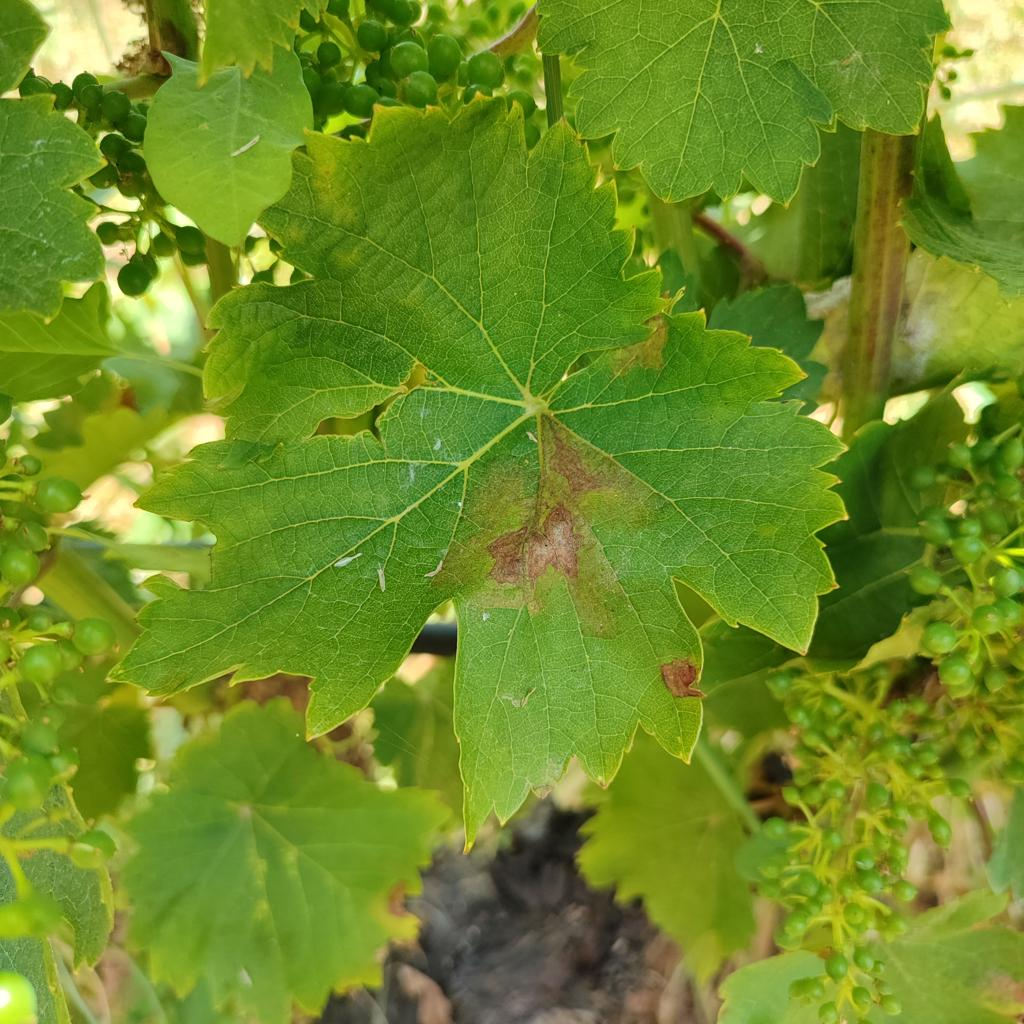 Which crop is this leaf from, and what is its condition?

grapevine, downy mildew
